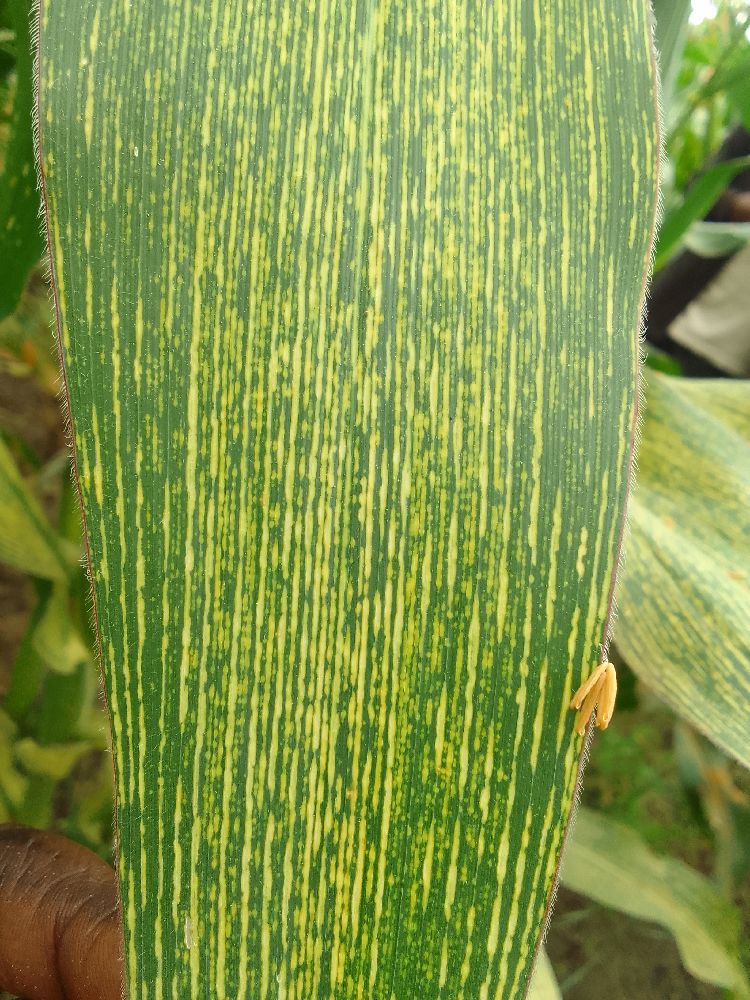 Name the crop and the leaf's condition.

maize, maize streak virus
